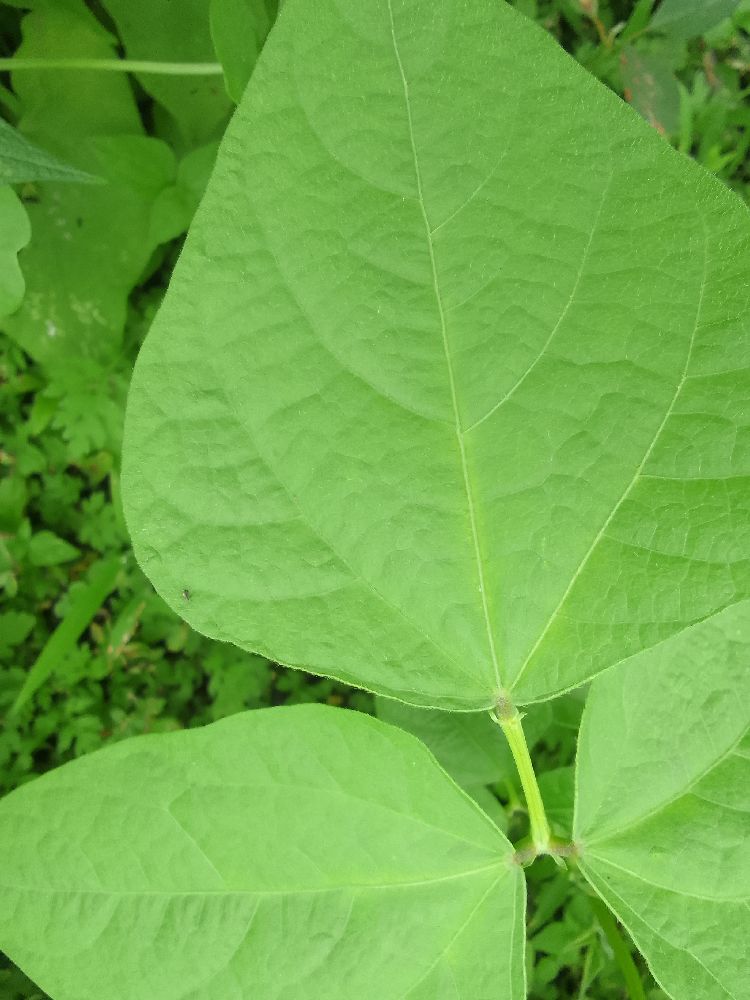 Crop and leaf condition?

common bean, healthy
